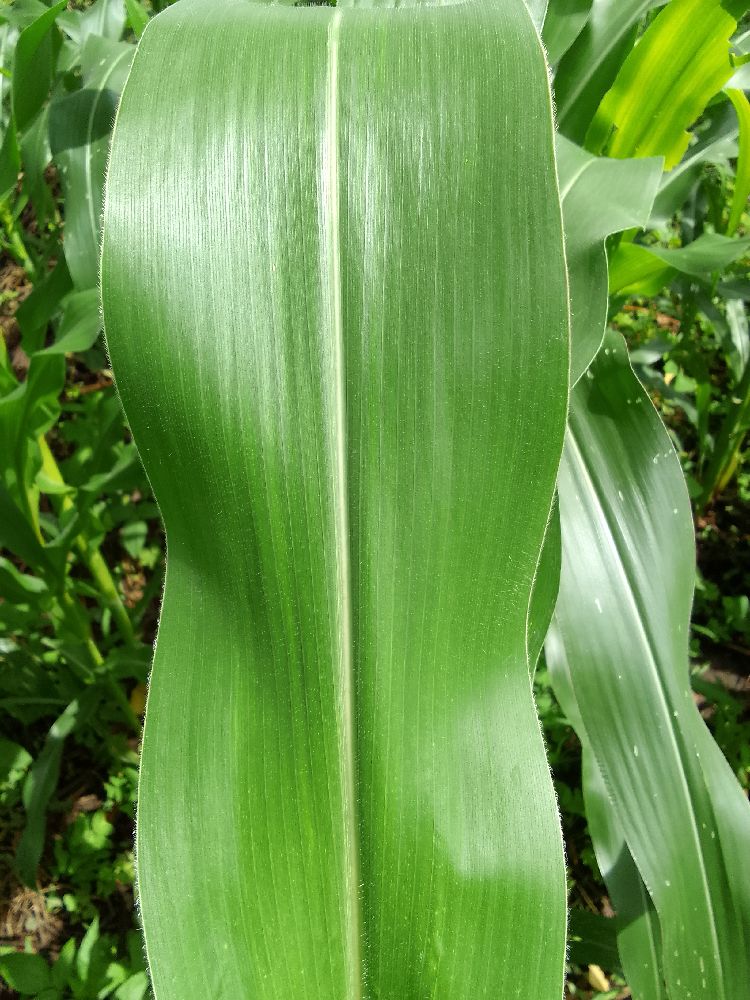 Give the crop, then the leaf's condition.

maize, healthy
